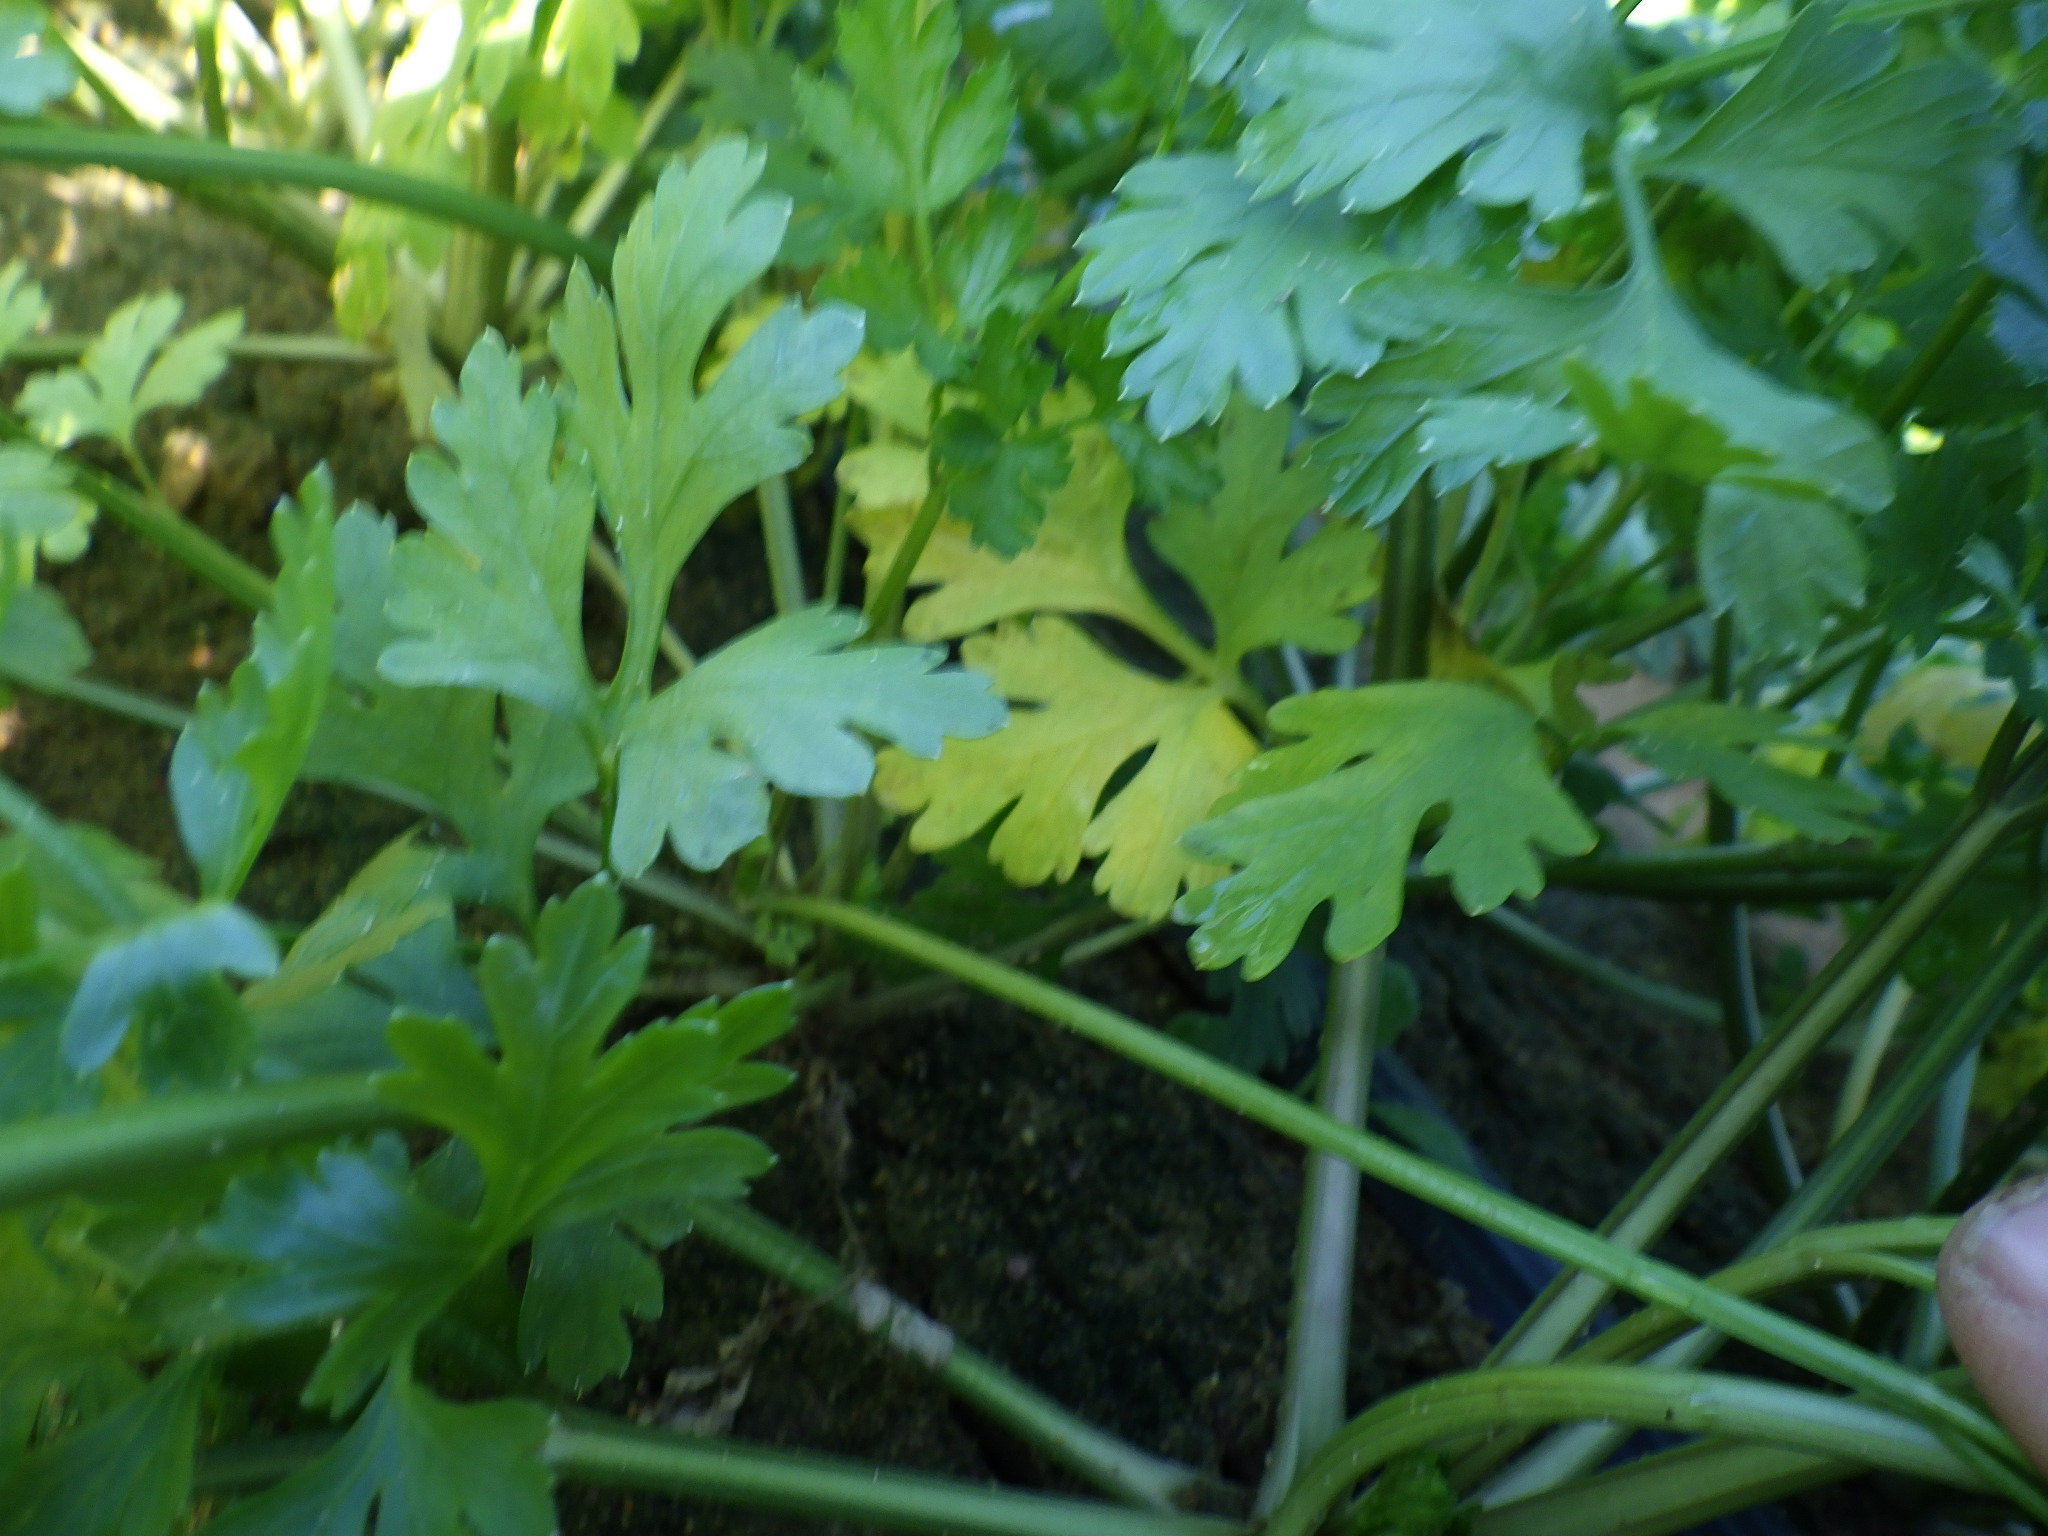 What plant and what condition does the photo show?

parsley, chlorosis
